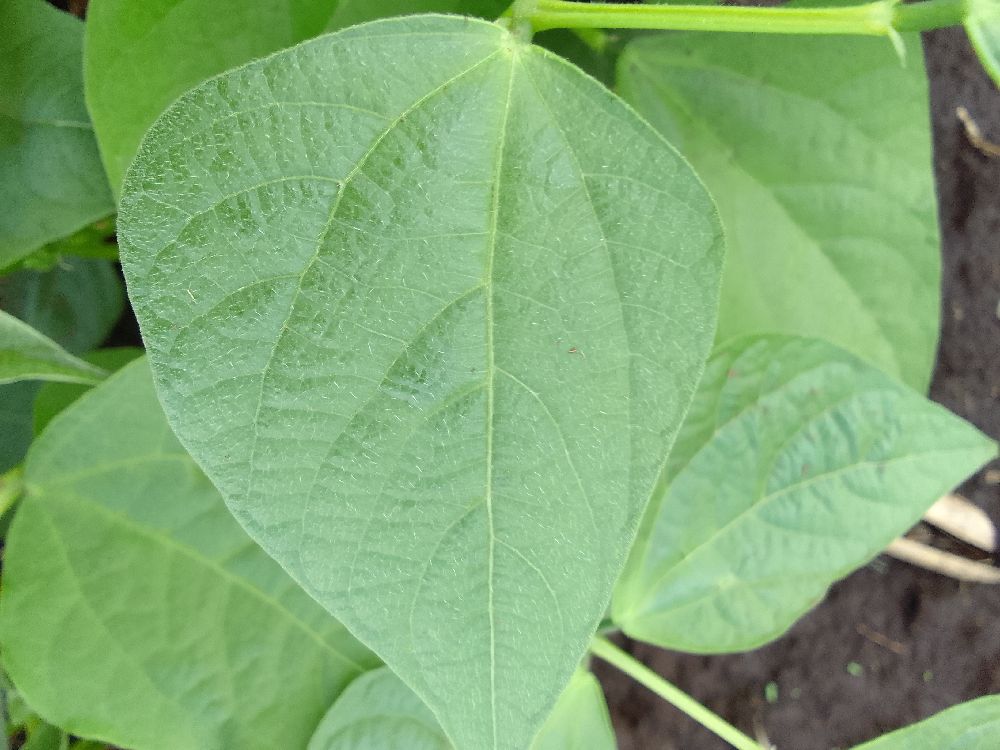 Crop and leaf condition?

common bean, healthy
